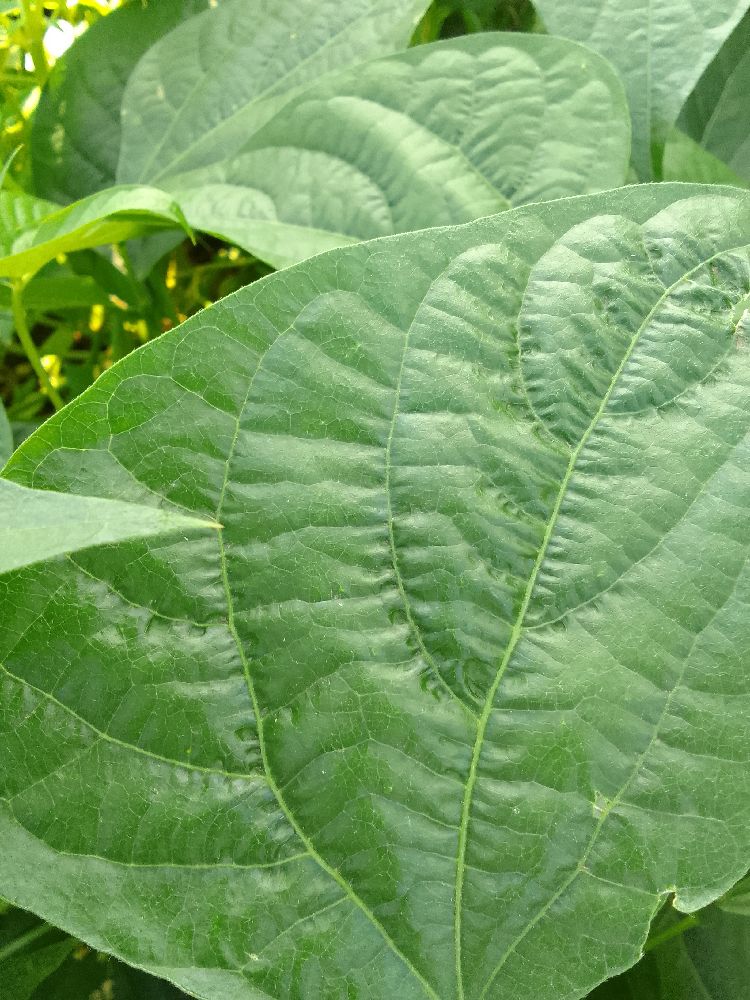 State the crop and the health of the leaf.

common bean, healthy
